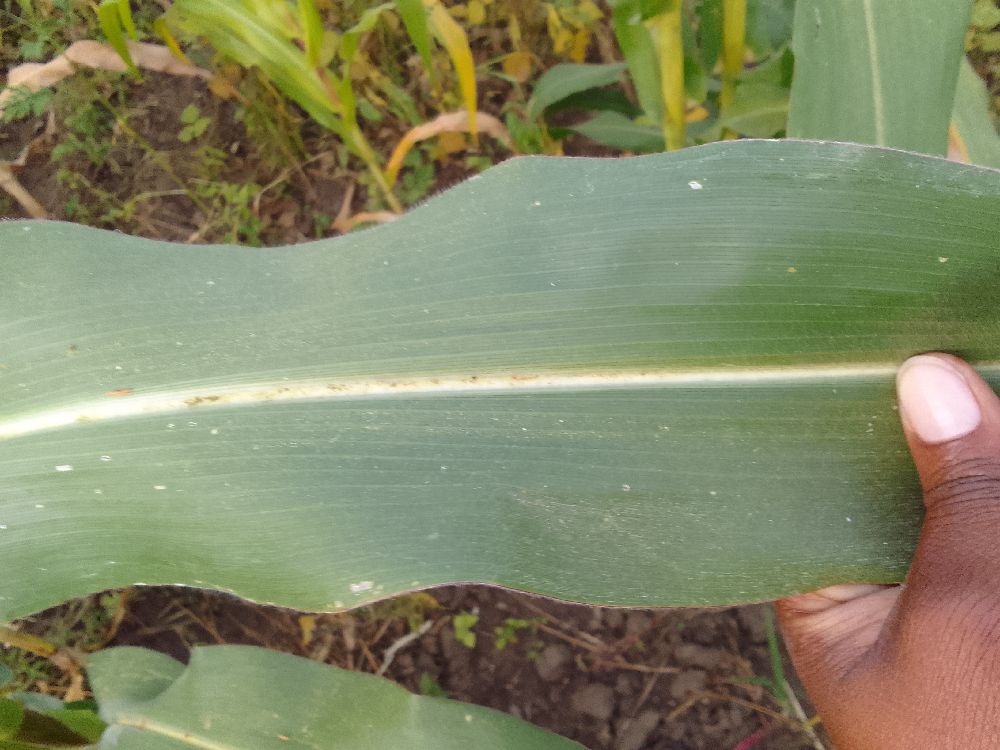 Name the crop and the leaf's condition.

maize, healthy
